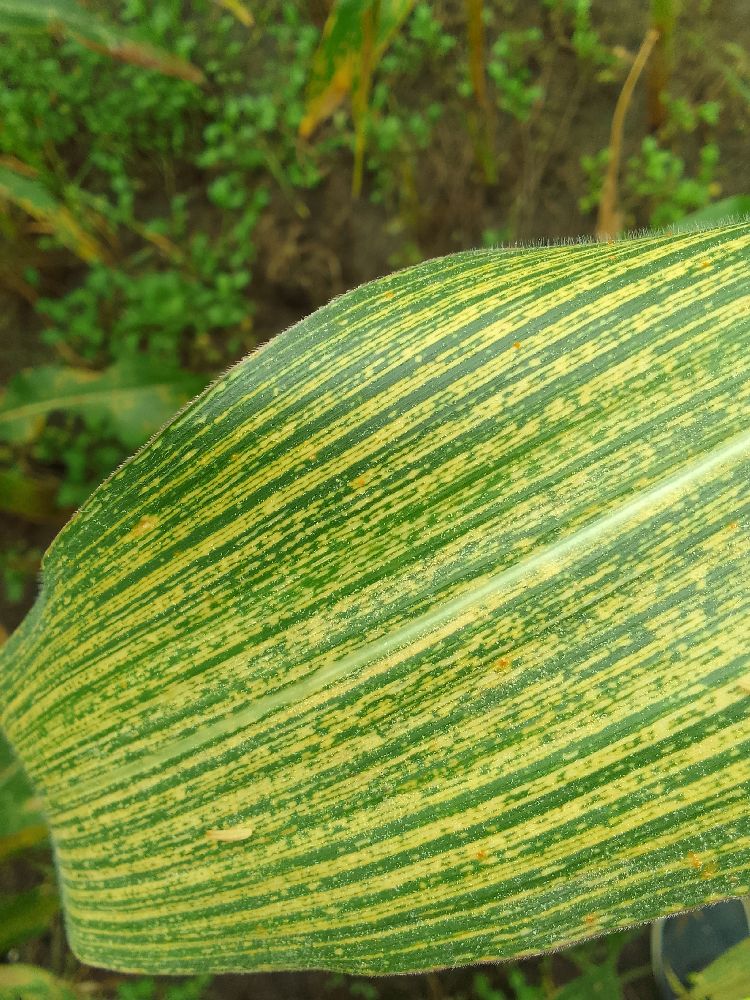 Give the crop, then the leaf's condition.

maize, maize streak virus
